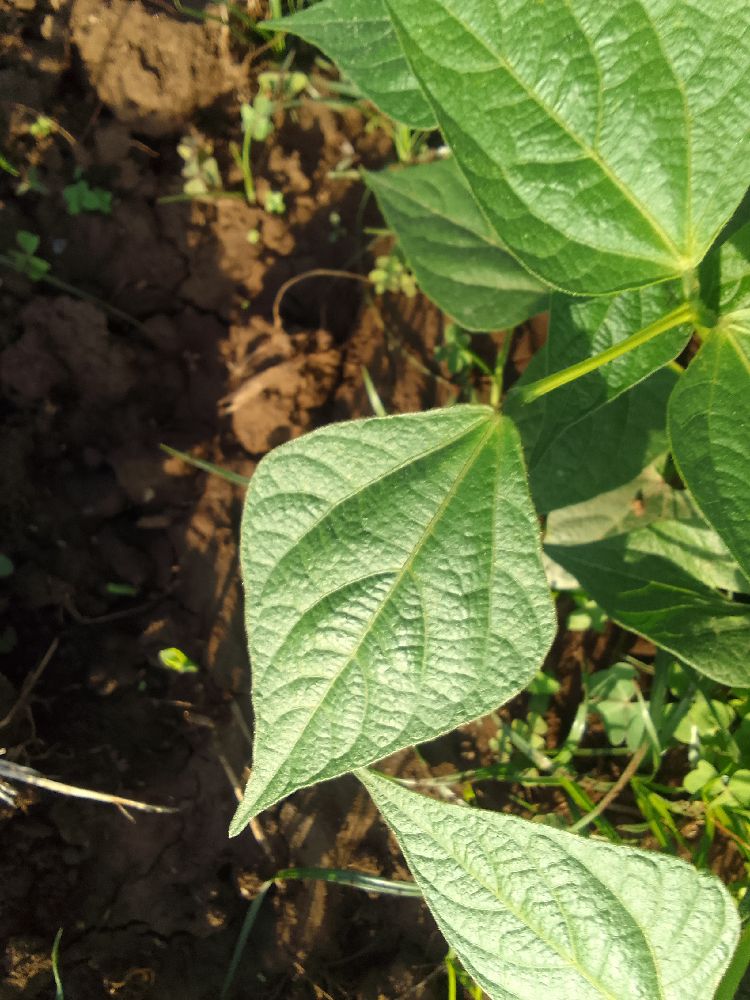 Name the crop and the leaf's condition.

common bean, healthy
